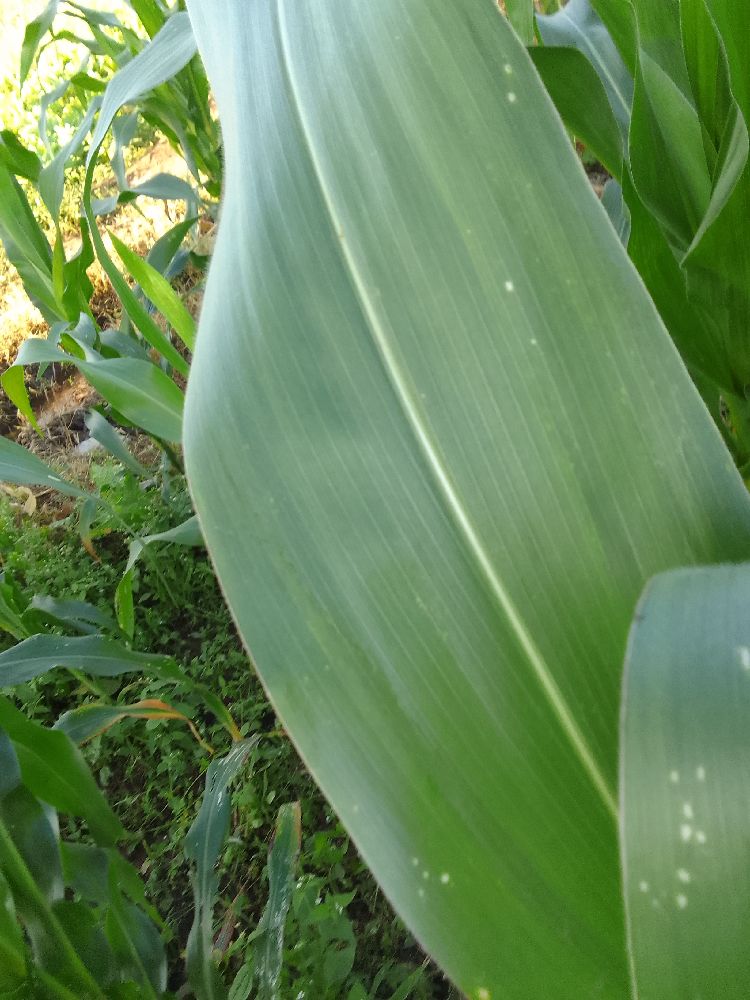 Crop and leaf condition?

maize, healthy
